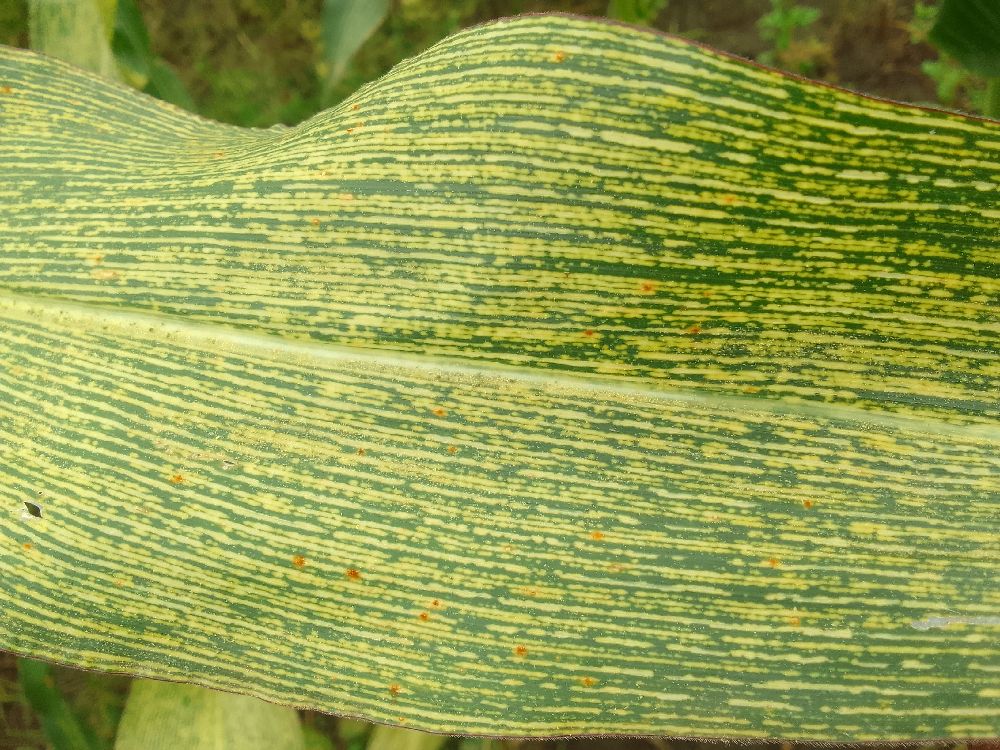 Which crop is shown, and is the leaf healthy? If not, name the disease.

maize, maize streak virus
